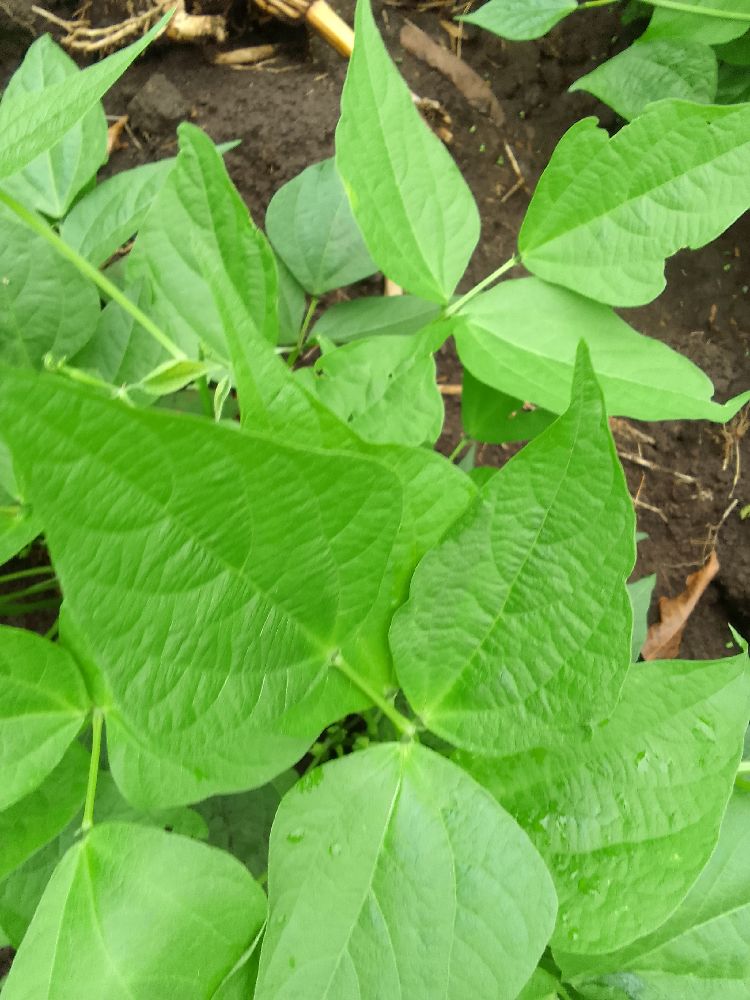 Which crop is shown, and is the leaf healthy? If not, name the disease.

common bean, healthy
